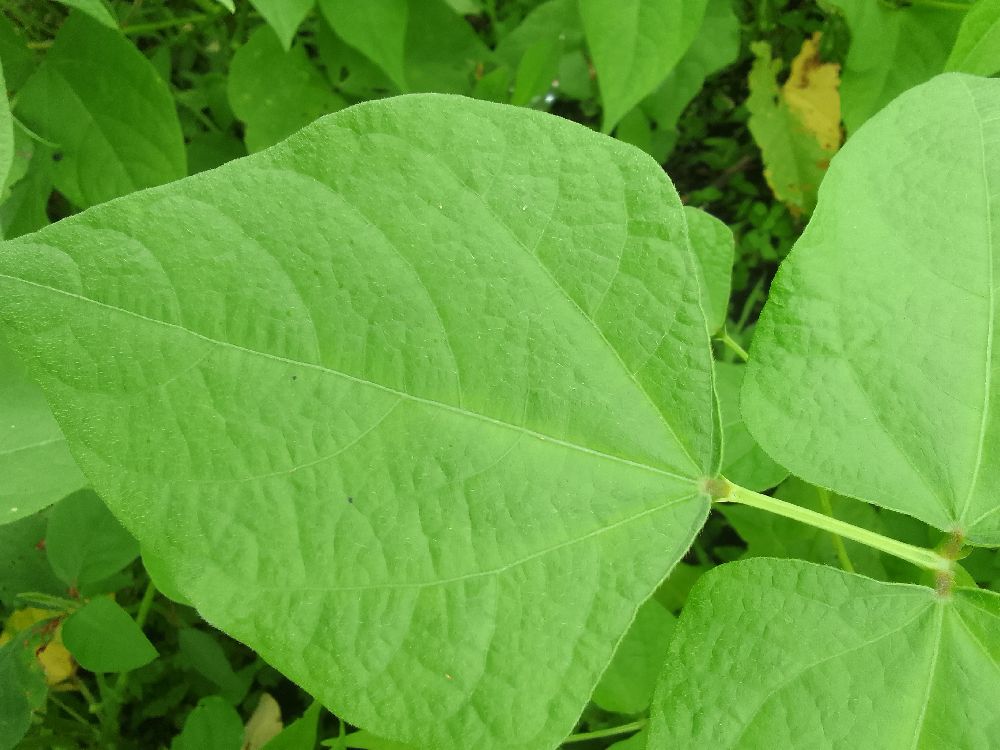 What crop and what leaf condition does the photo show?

common bean, healthy
